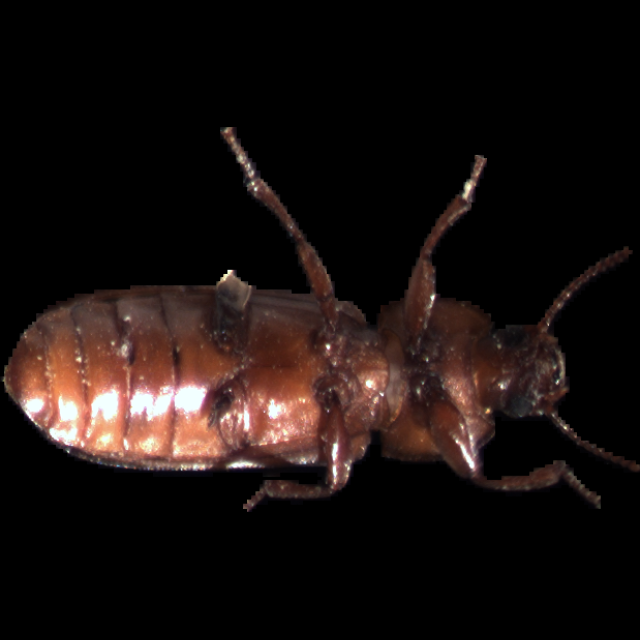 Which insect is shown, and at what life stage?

mealworm beetle
